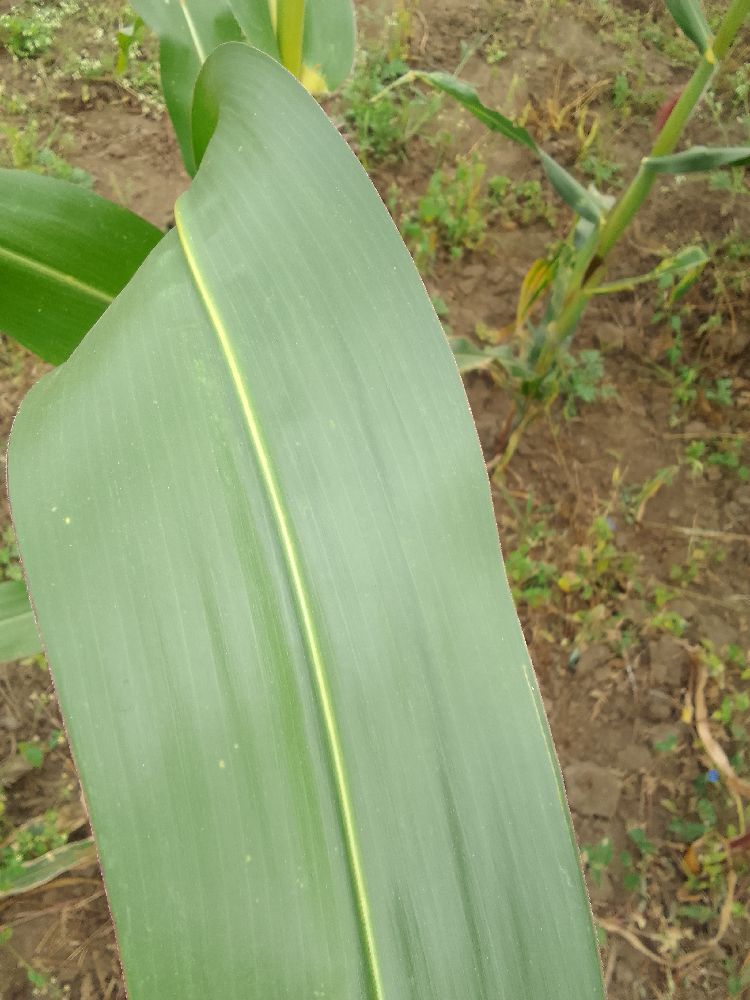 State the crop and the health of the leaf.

maize, healthy
